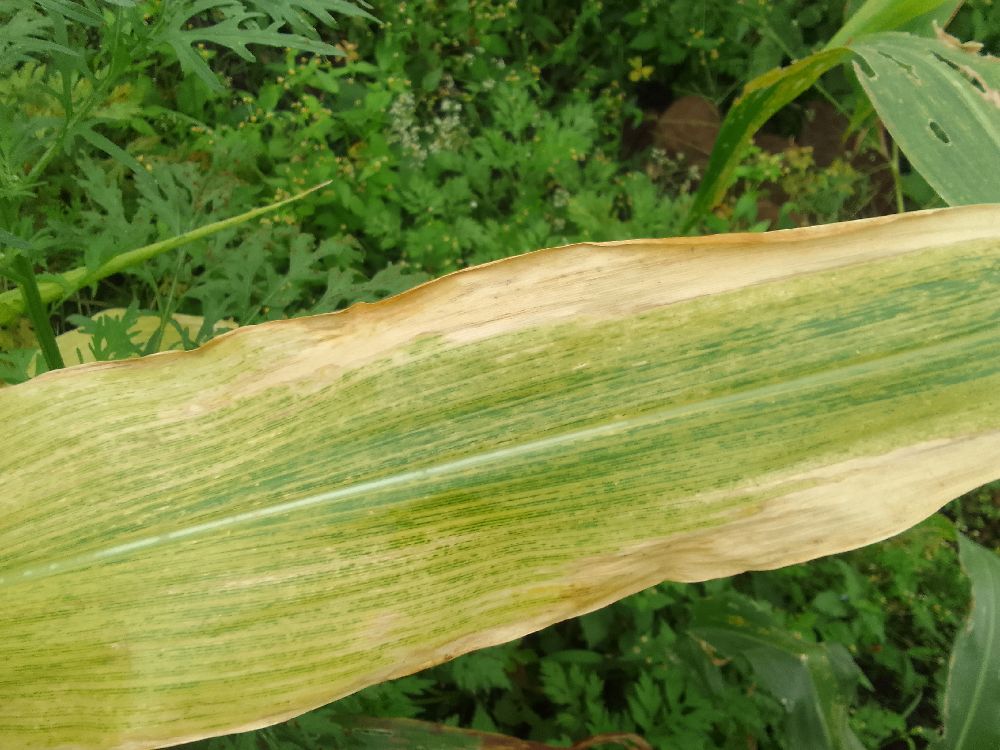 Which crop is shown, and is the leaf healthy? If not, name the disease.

maize, maize lethal necrosis
